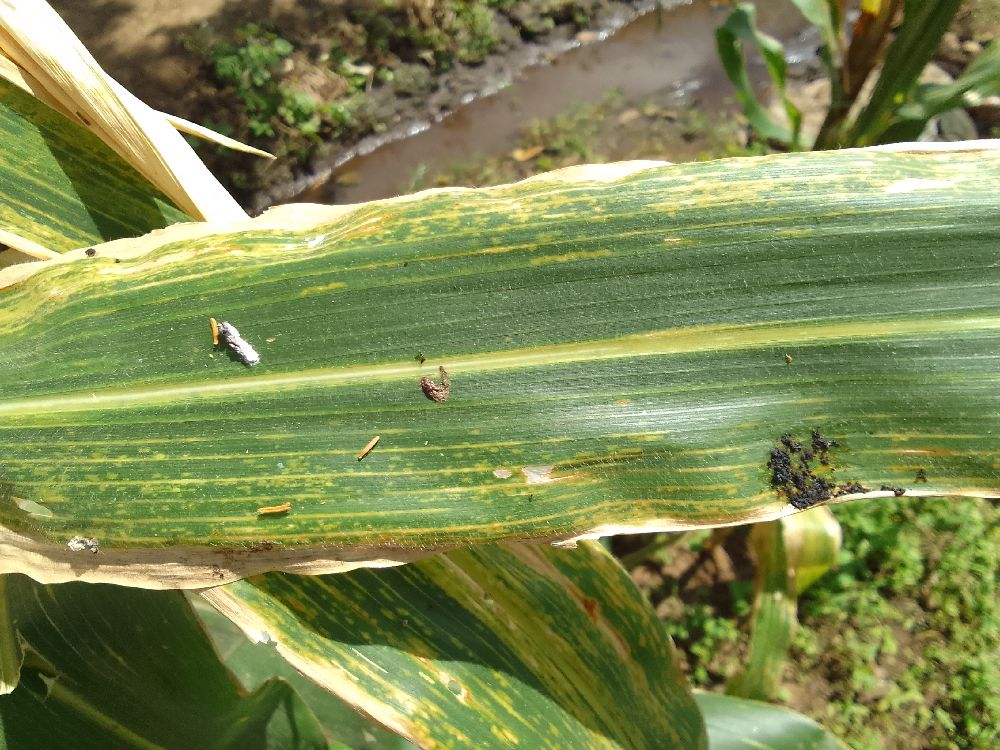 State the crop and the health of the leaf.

maize, maize lethal necrosis
